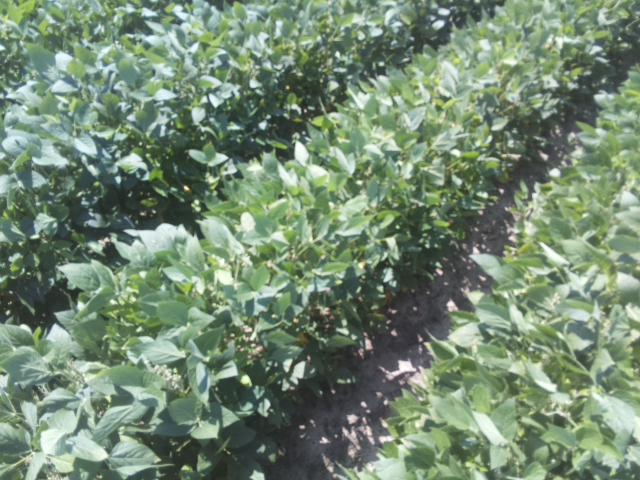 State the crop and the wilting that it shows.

soybean, leaflets folding inward at secondary pulvinus with no turgor loss in leaflets or petioles
